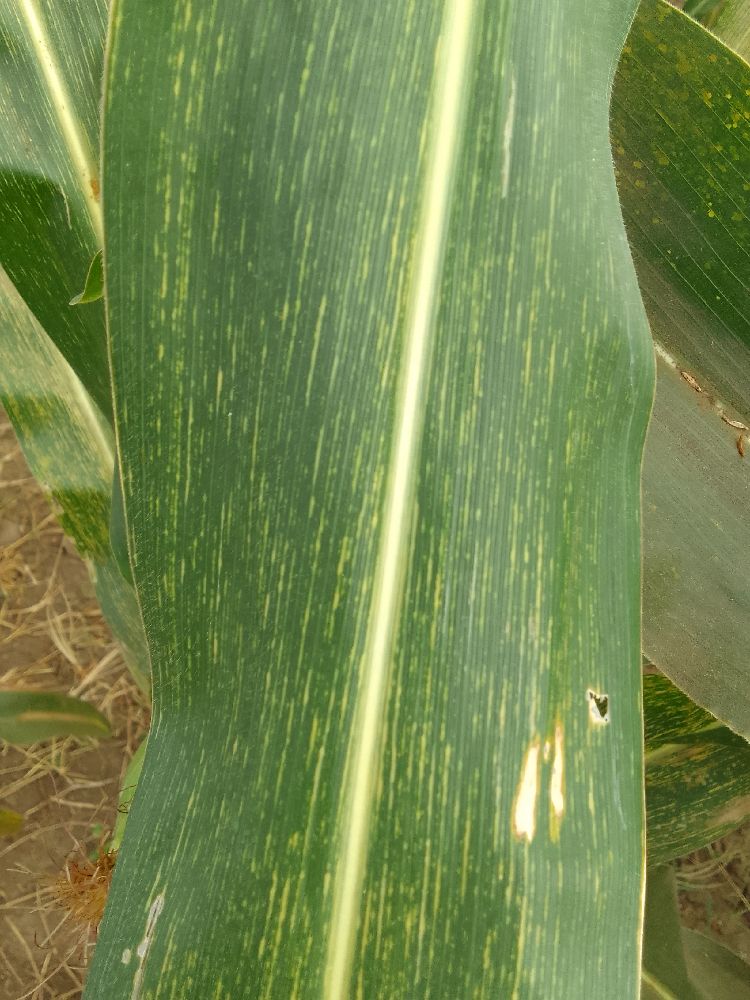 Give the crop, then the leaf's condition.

maize, maize streak virus
